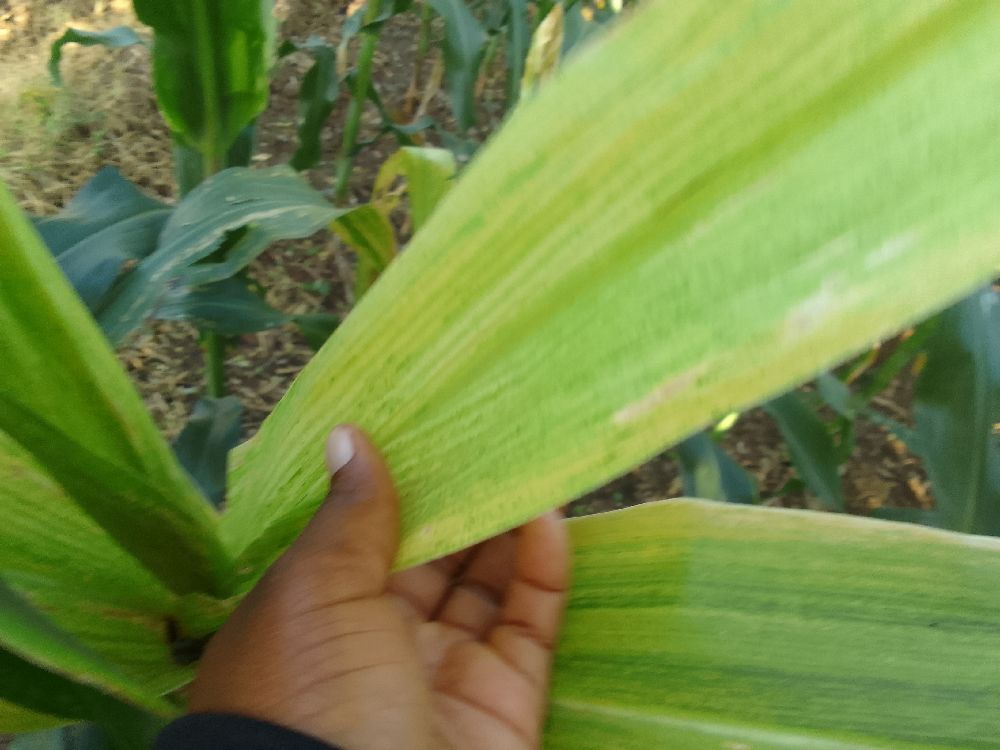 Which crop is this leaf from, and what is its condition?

maize, maize lethal necrosis
